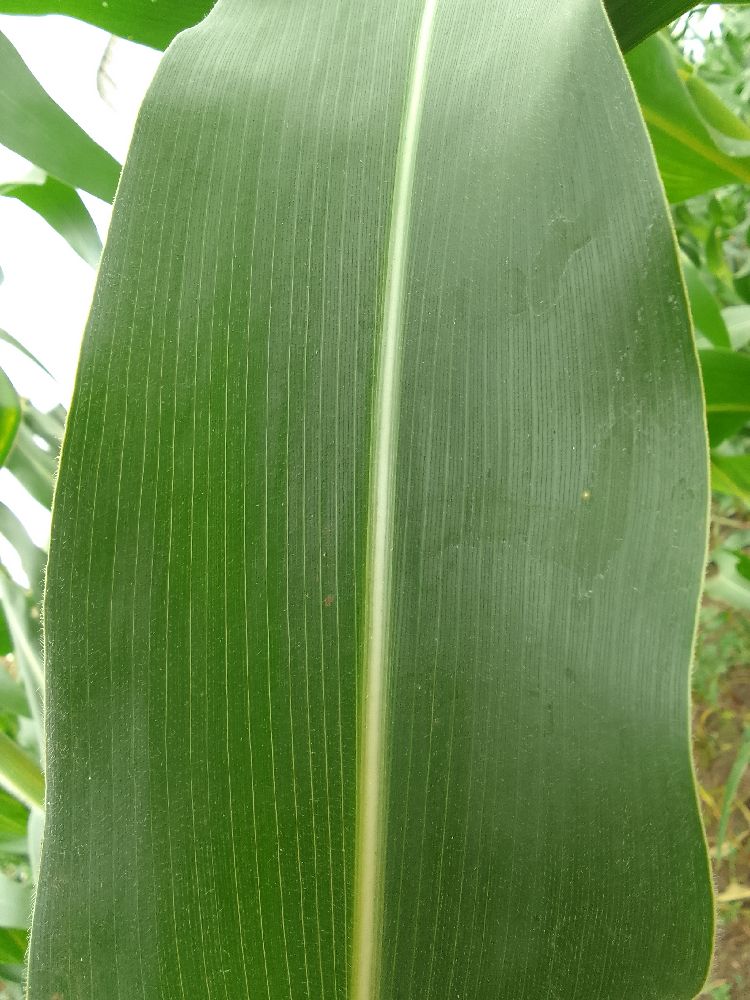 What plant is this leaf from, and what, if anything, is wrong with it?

maize, healthy
